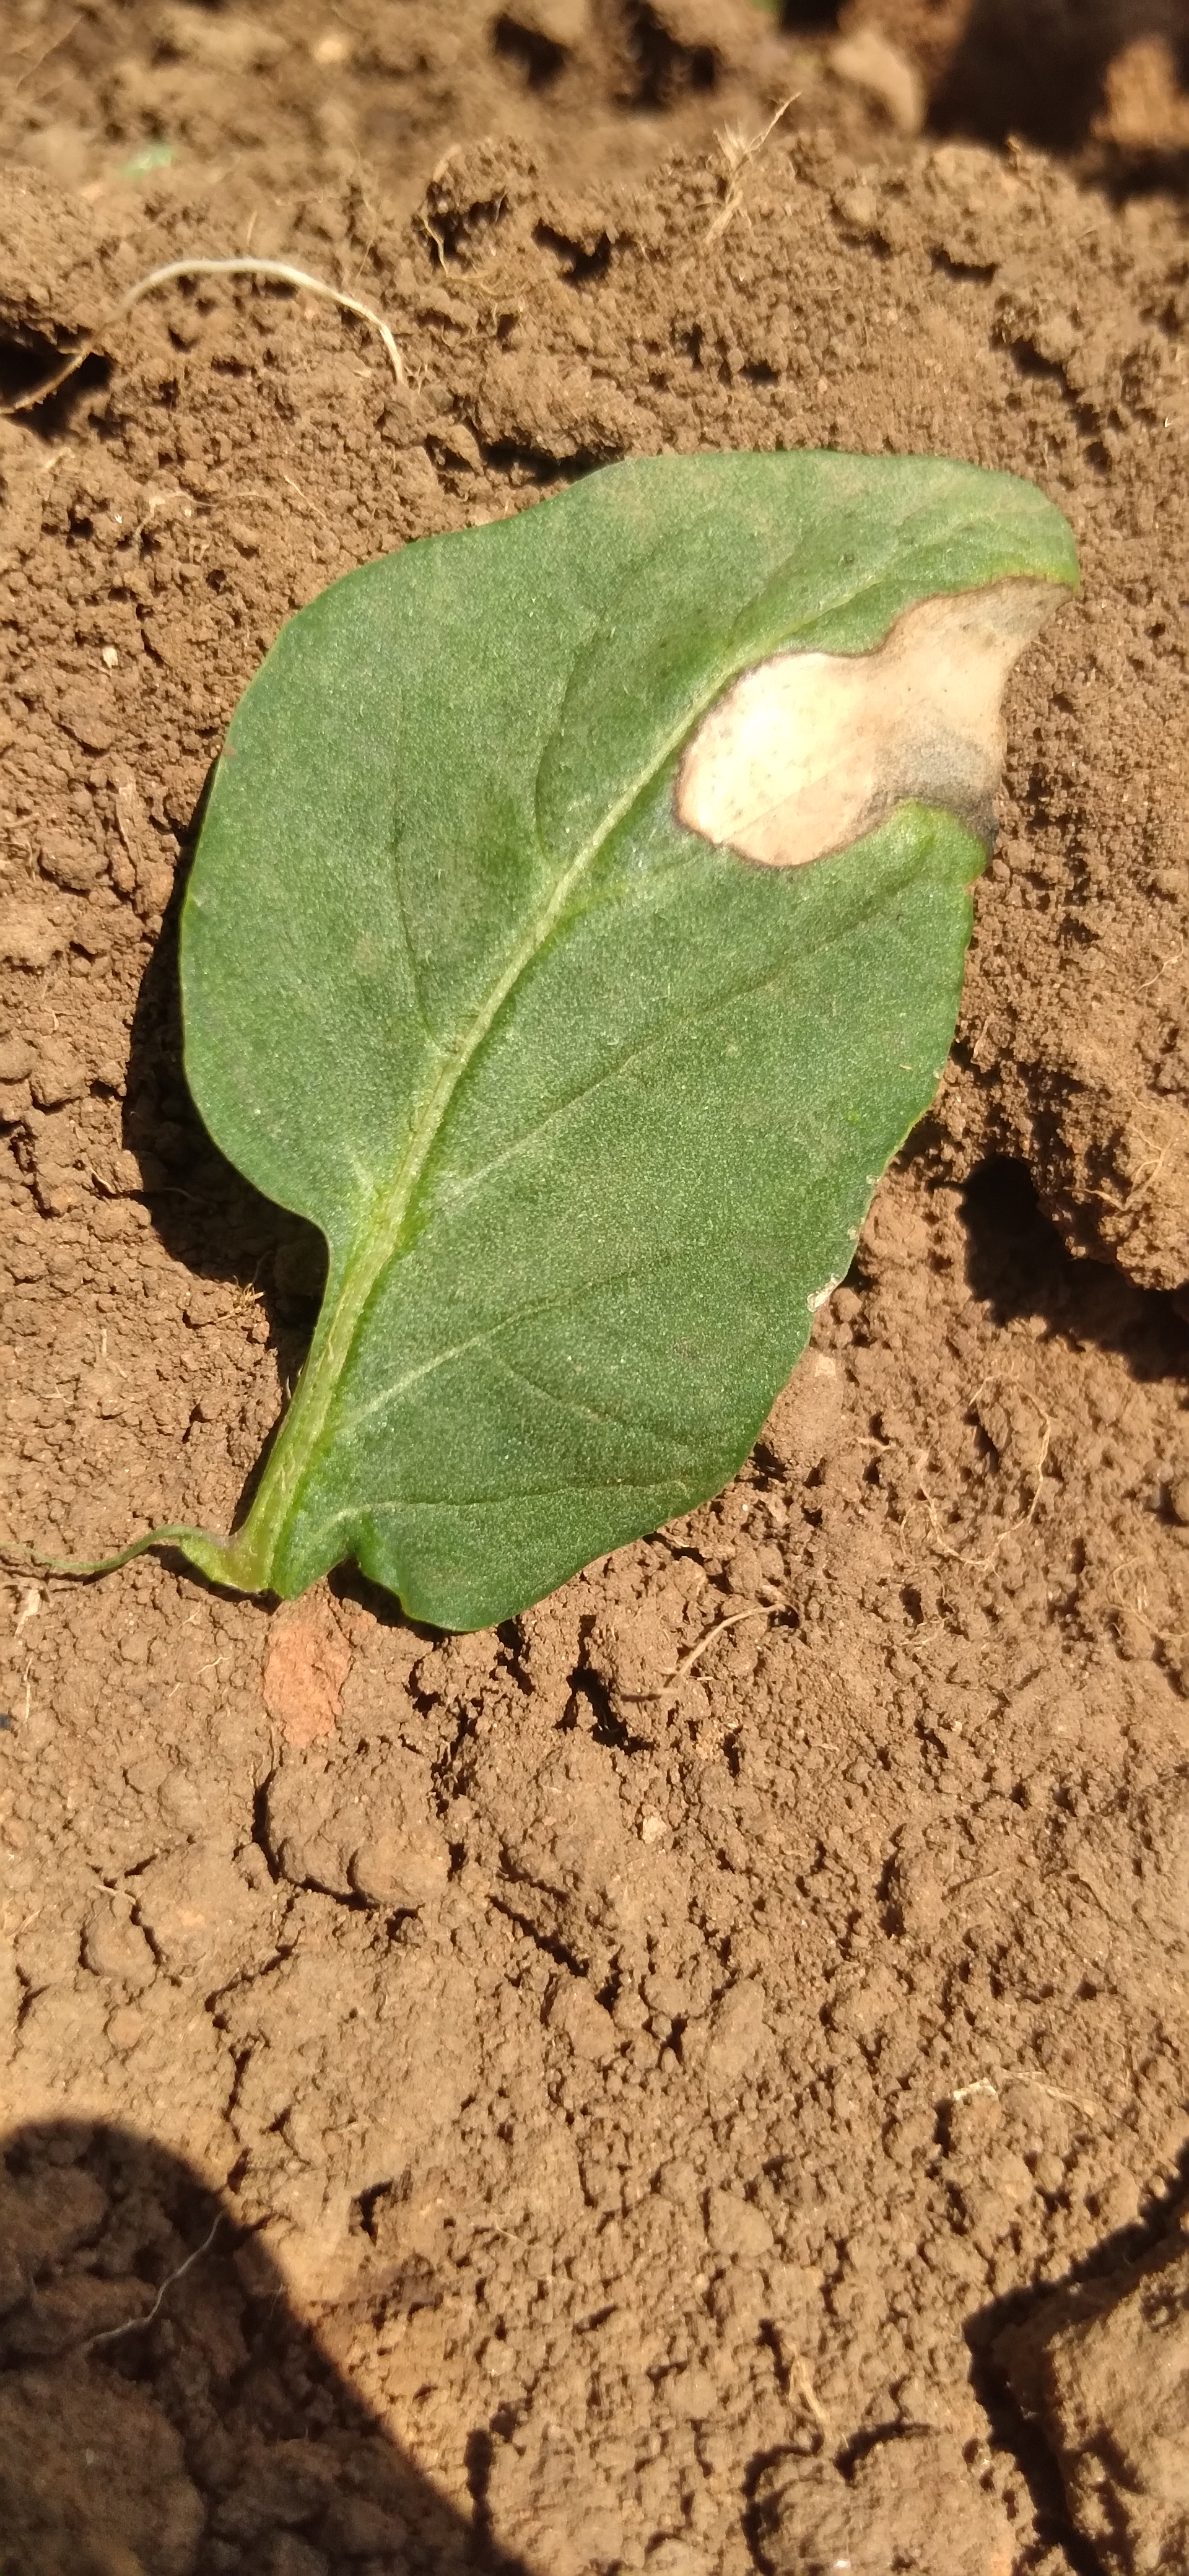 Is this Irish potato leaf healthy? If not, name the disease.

early blight
